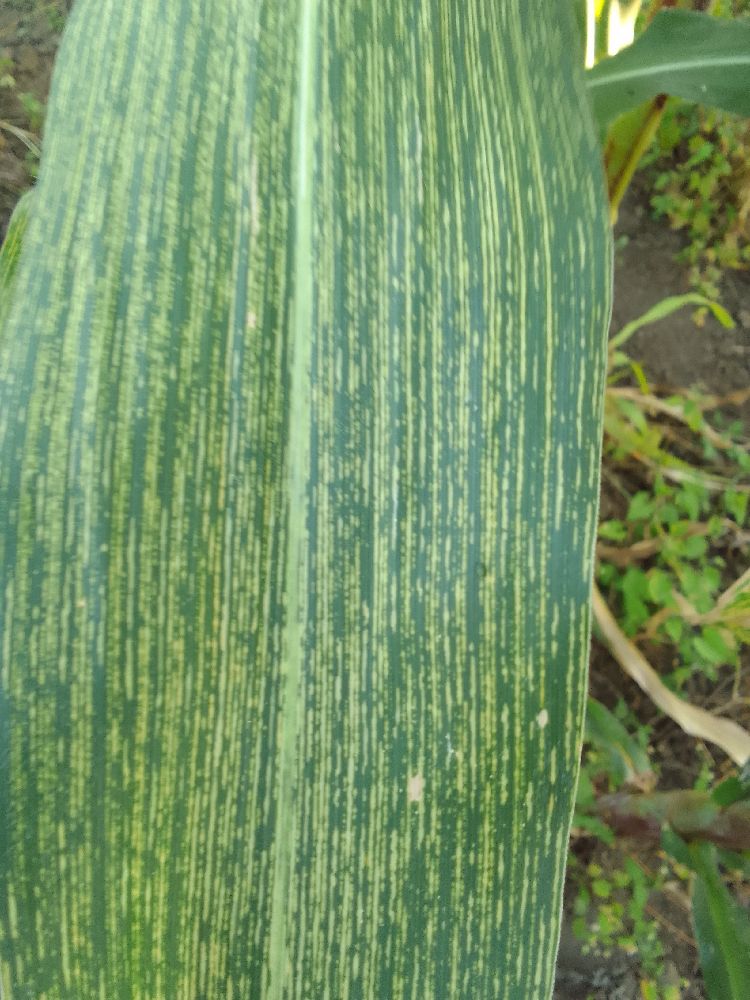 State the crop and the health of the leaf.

maize, maize streak virus
